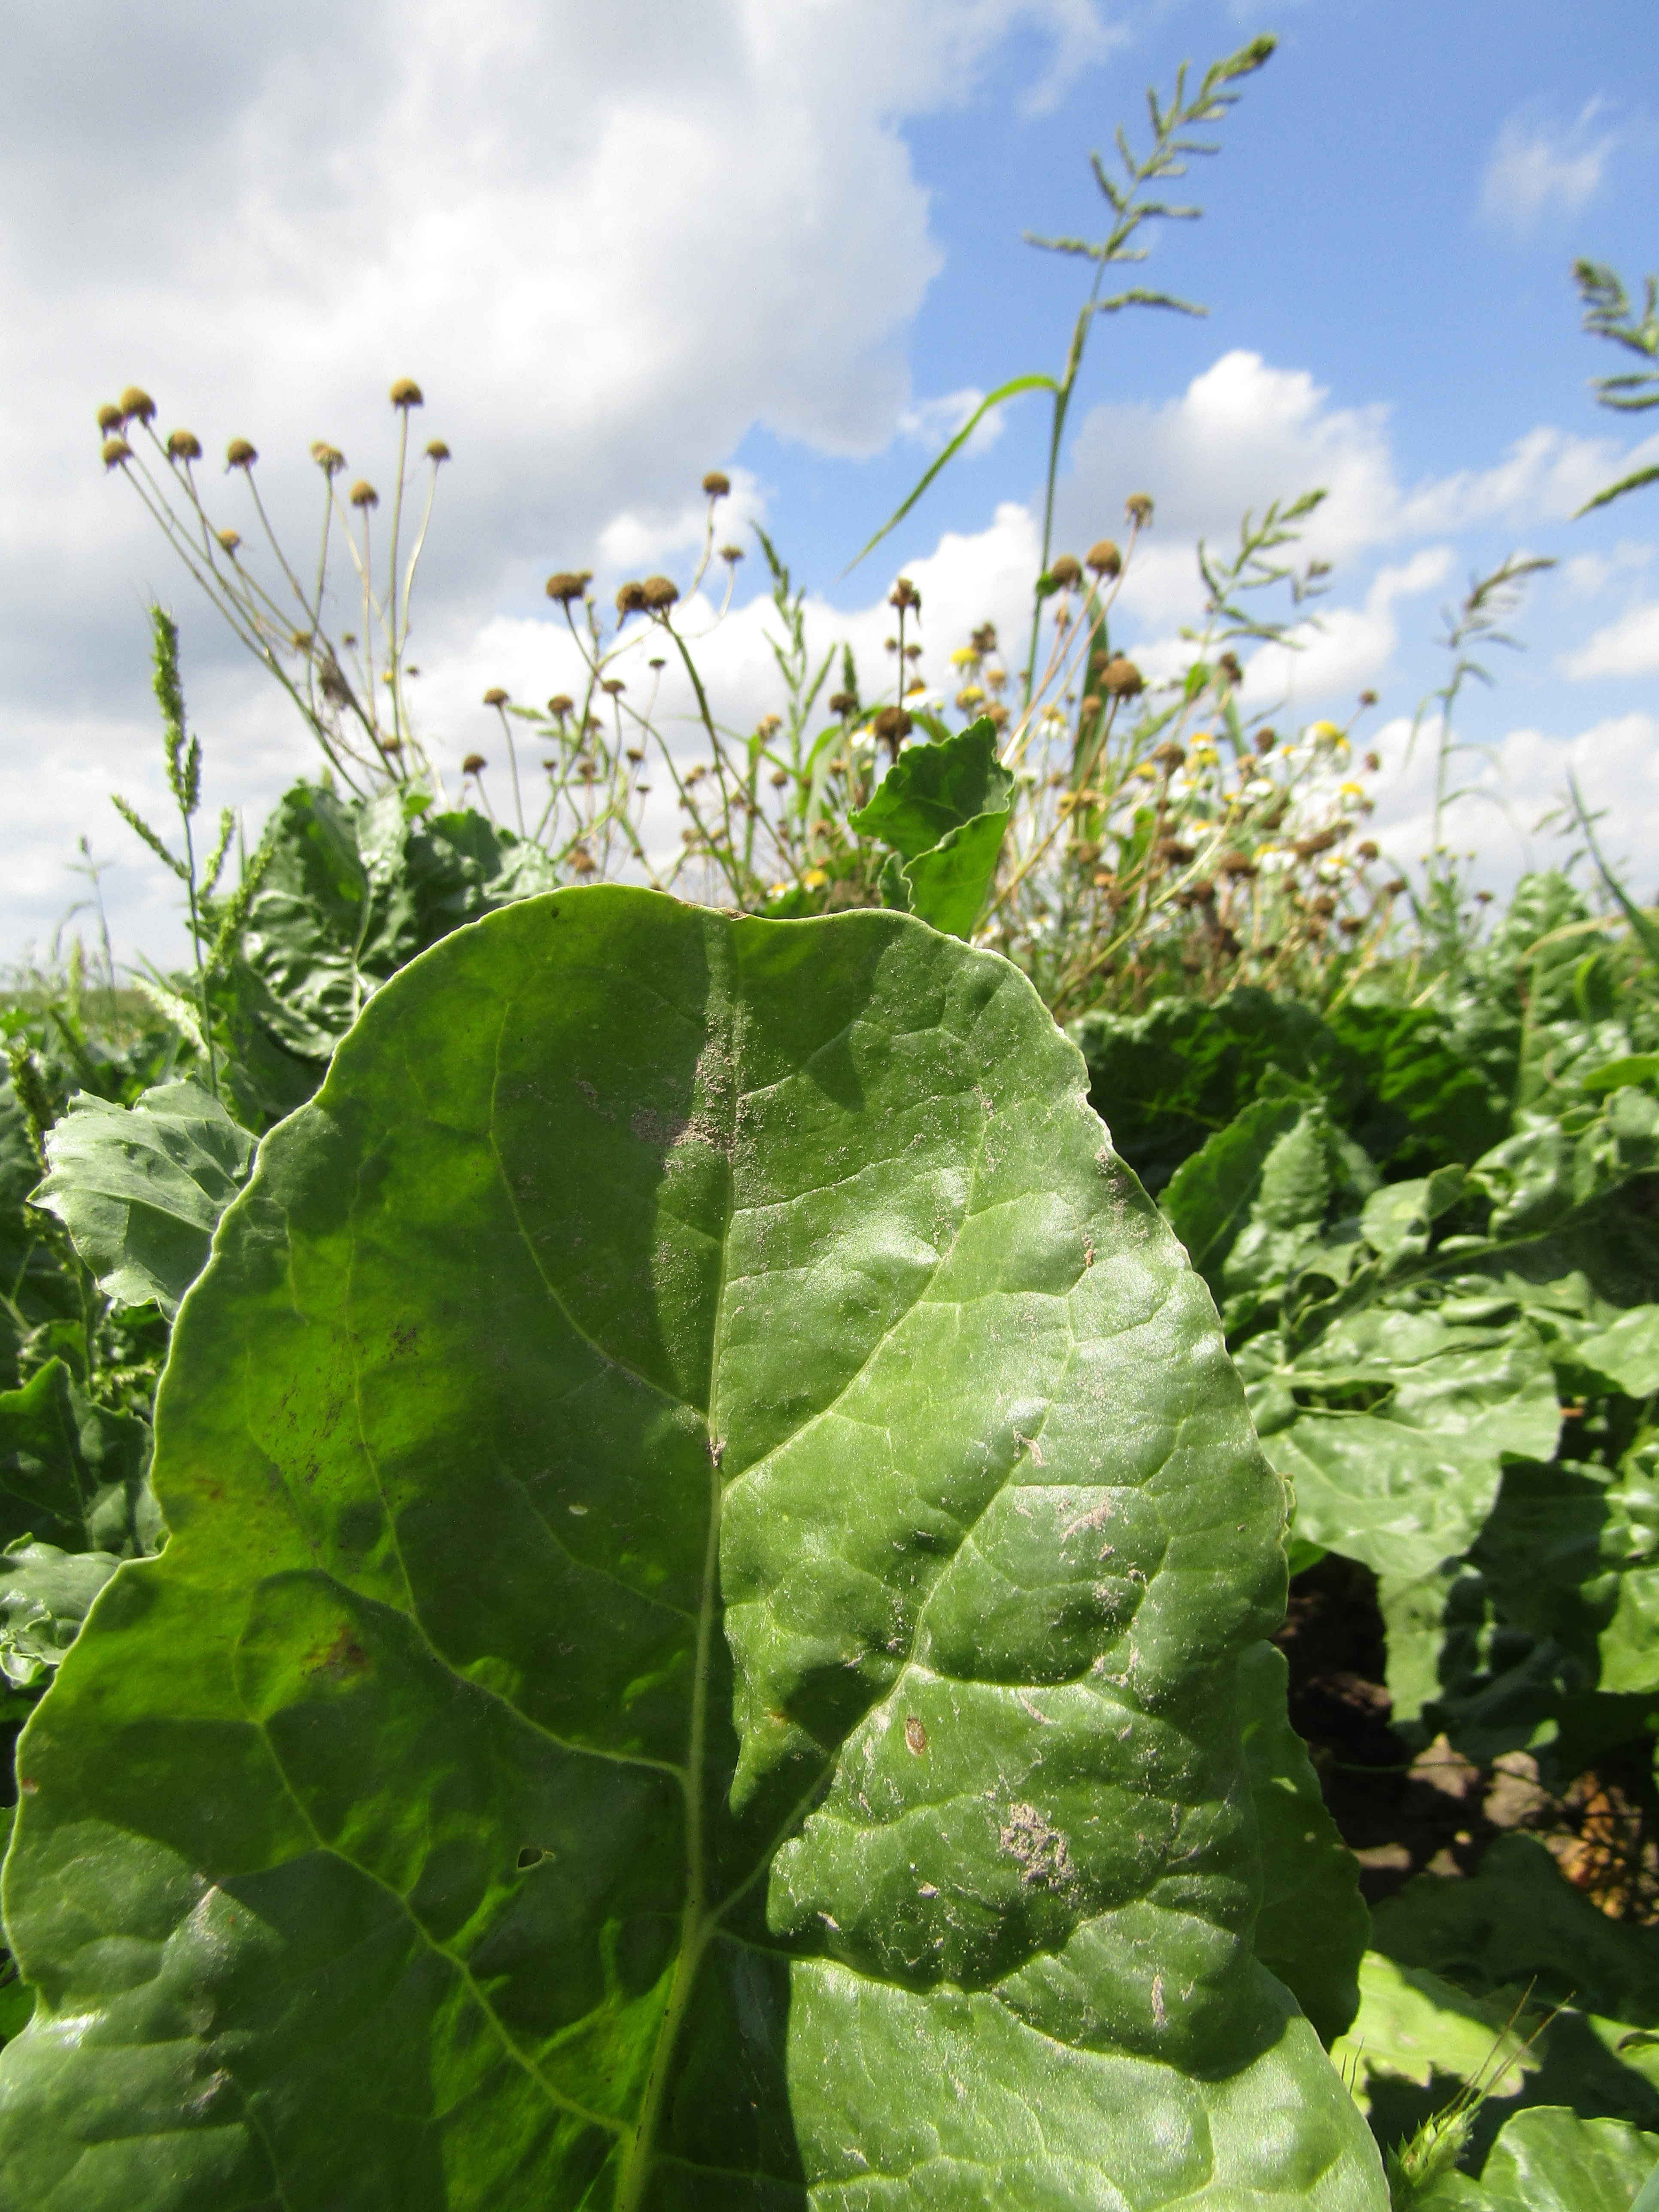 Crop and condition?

beet, cercospora
